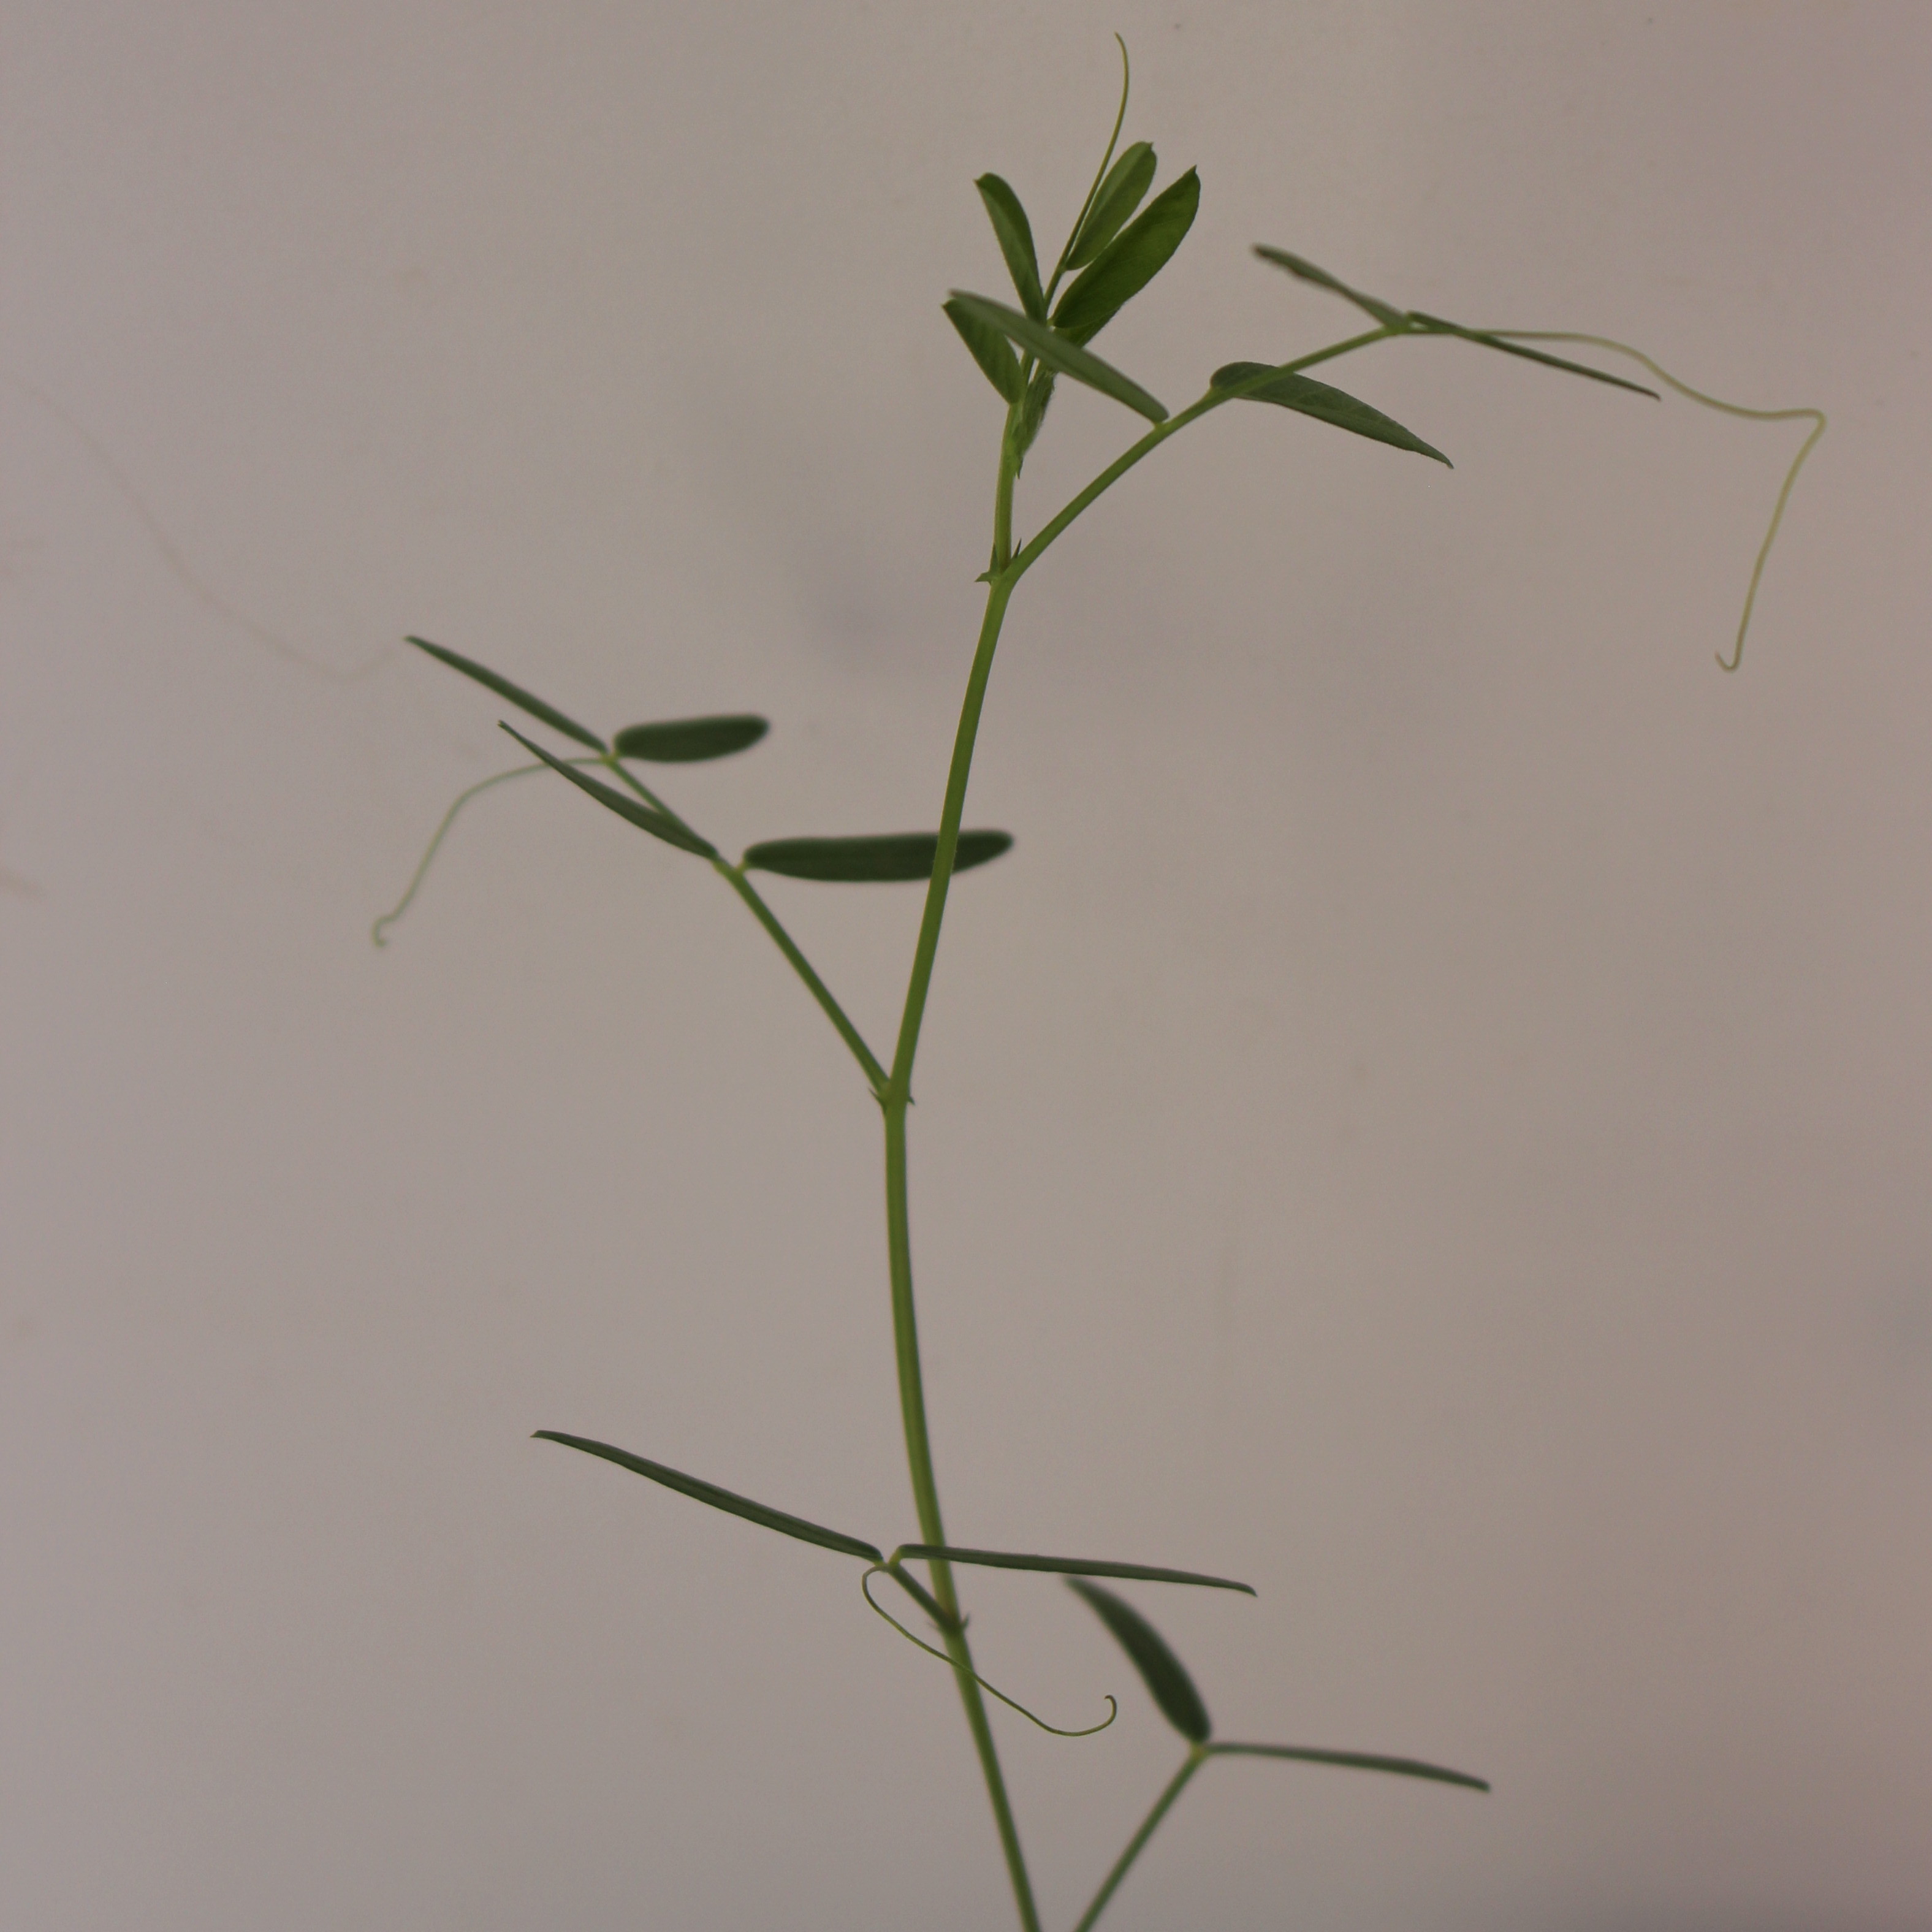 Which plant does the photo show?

Vicia sativa
